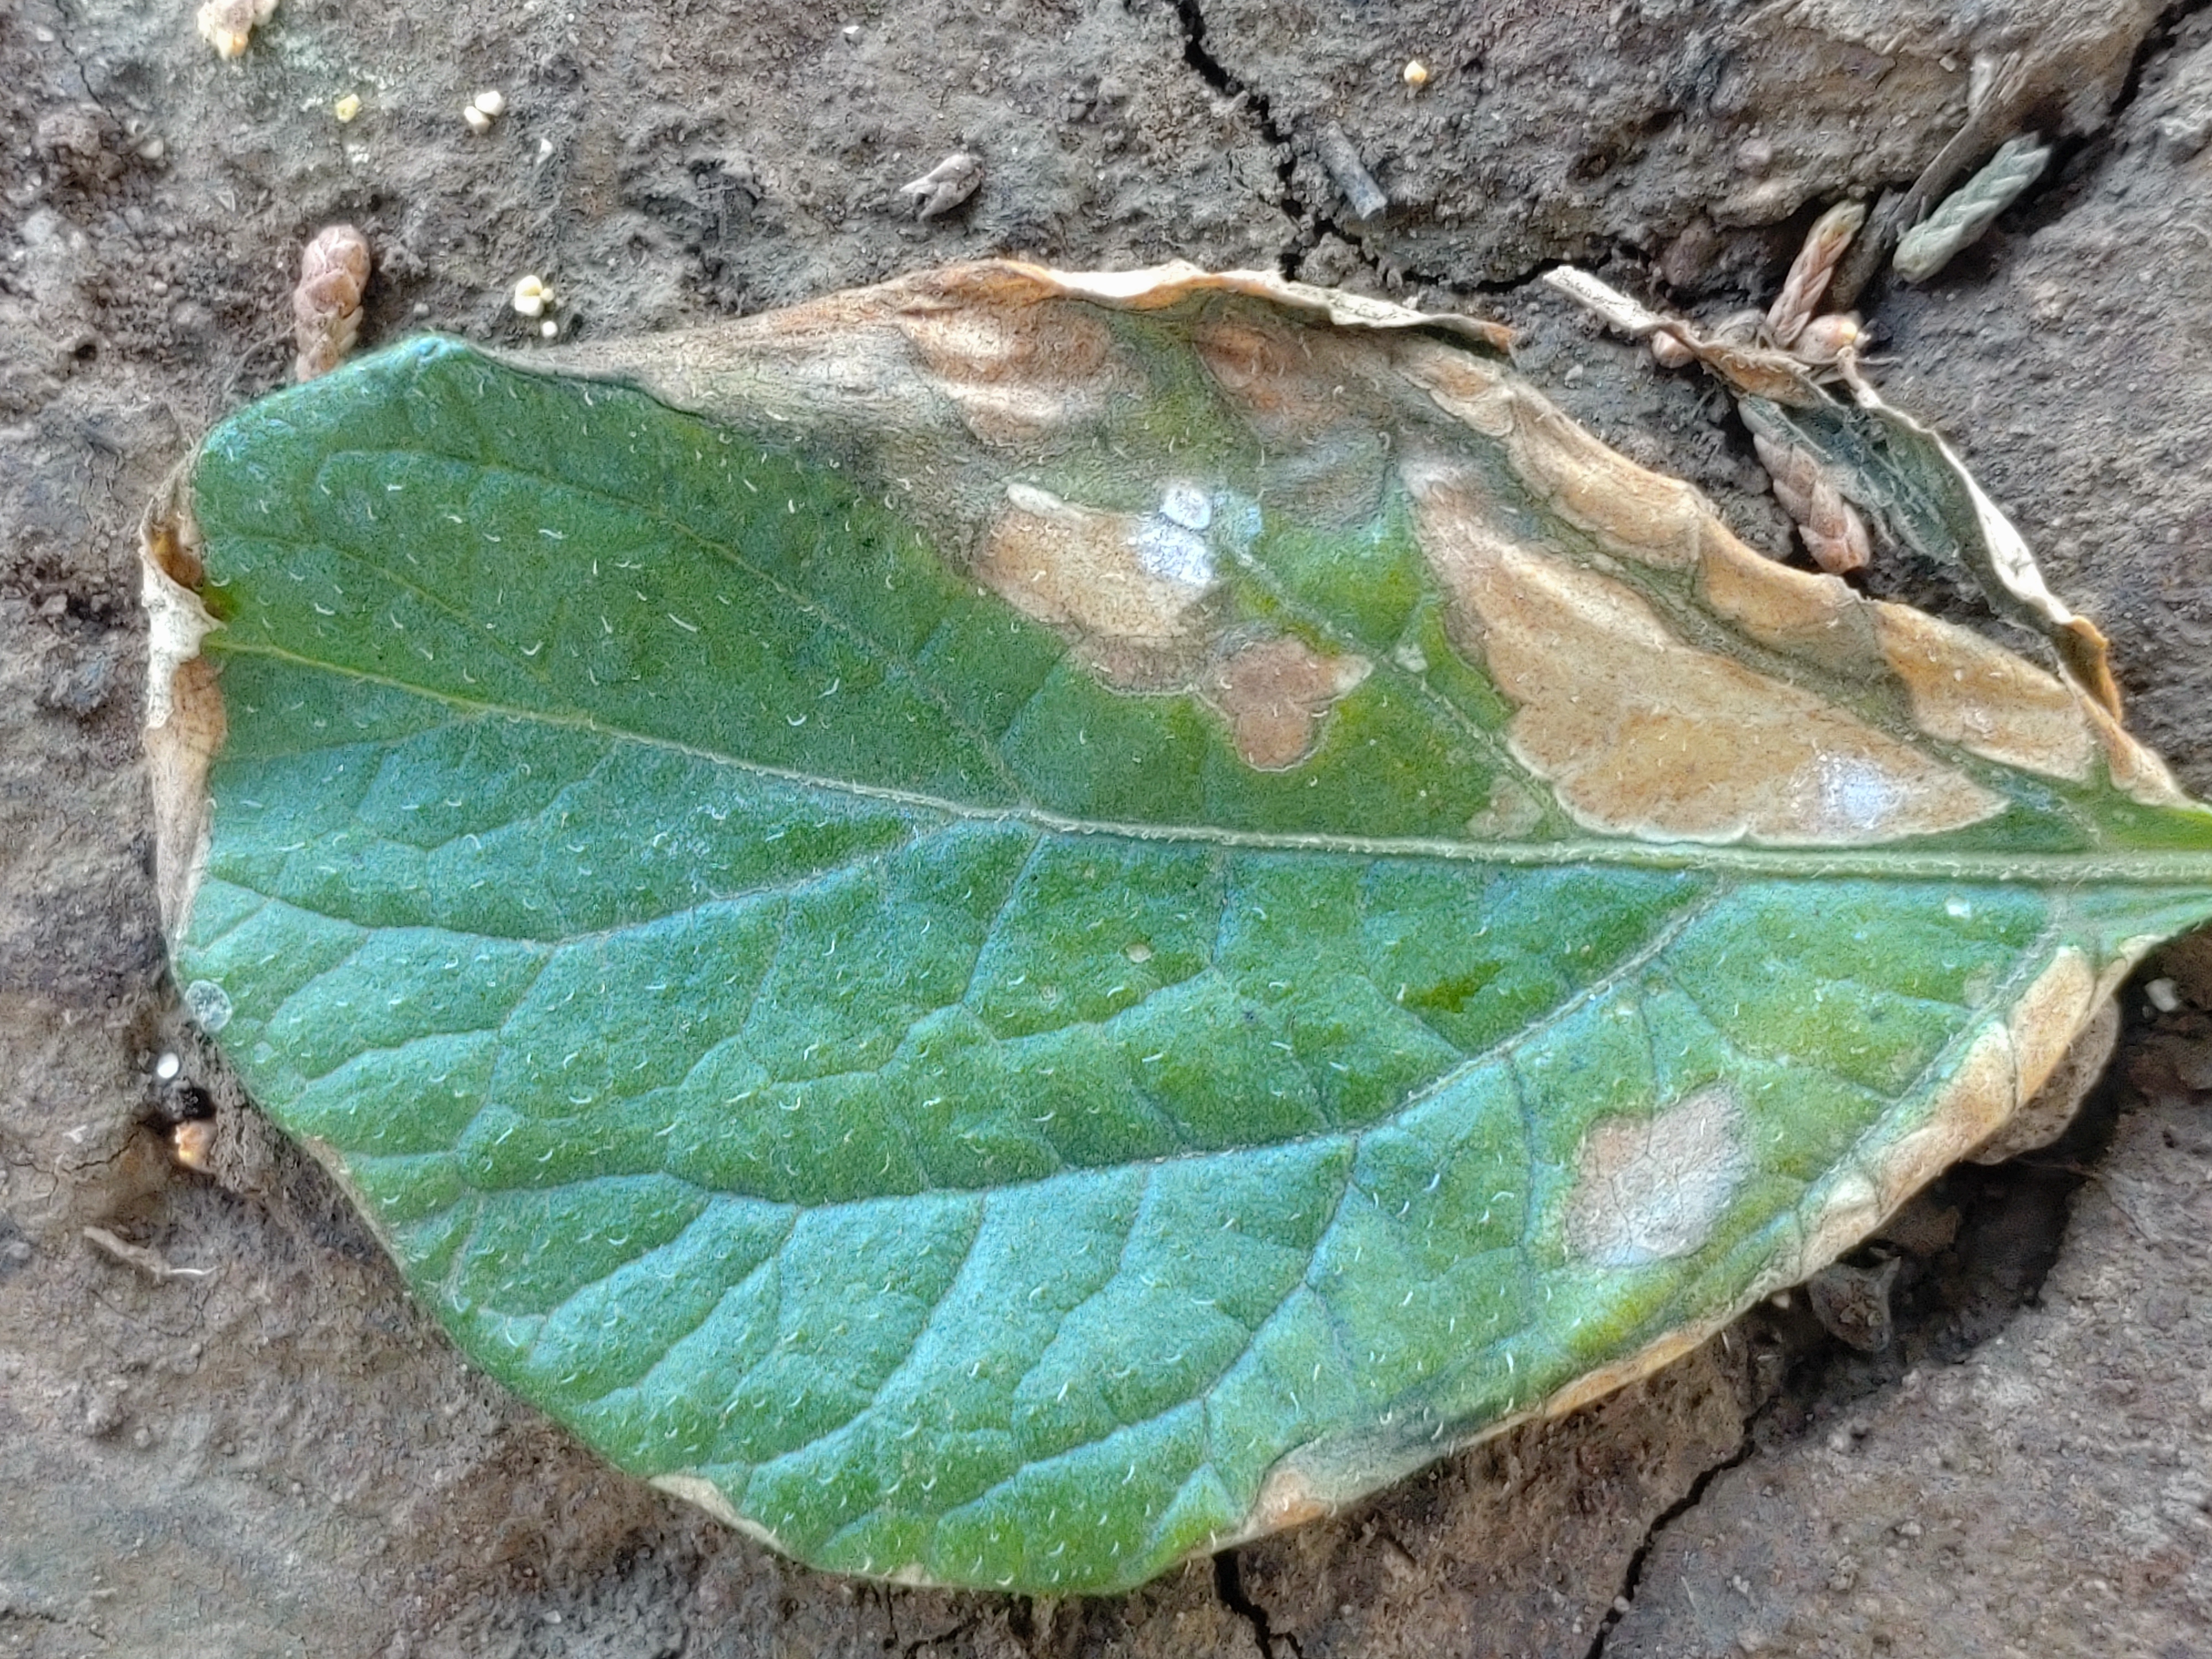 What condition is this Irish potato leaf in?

early blight
